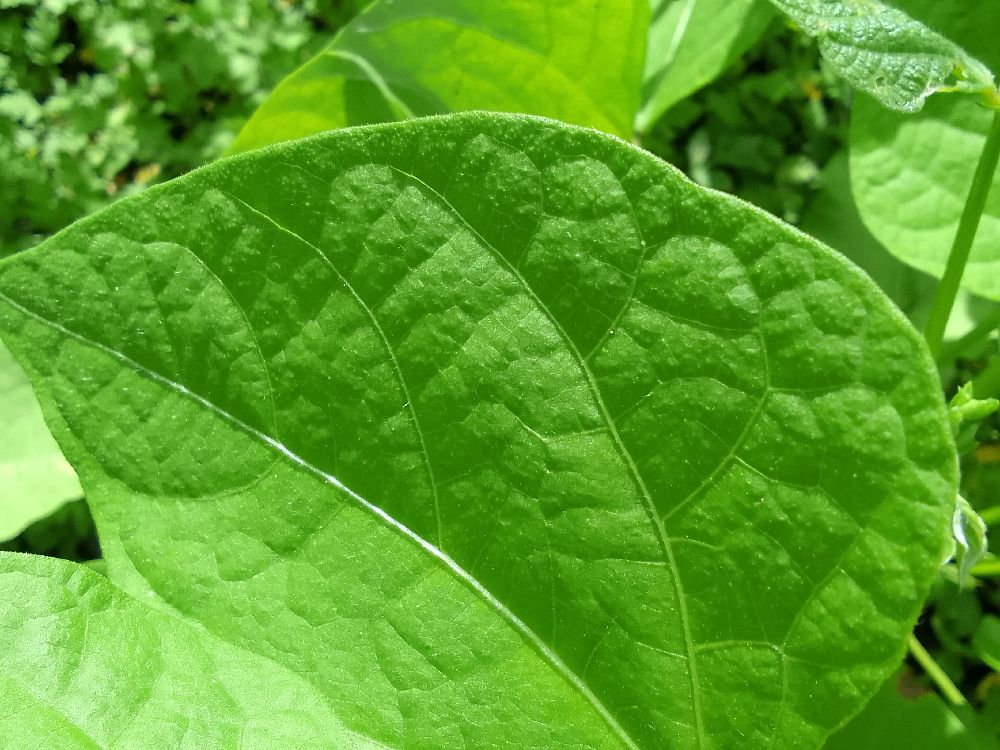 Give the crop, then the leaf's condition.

common bean, healthy
